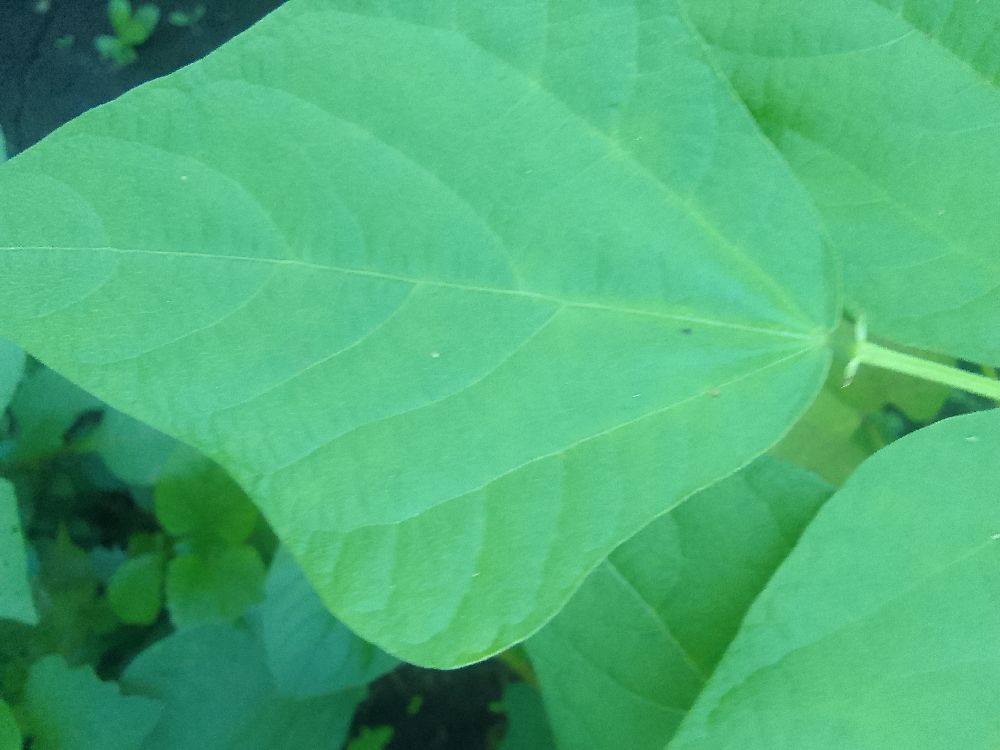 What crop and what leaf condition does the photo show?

common bean, healthy
